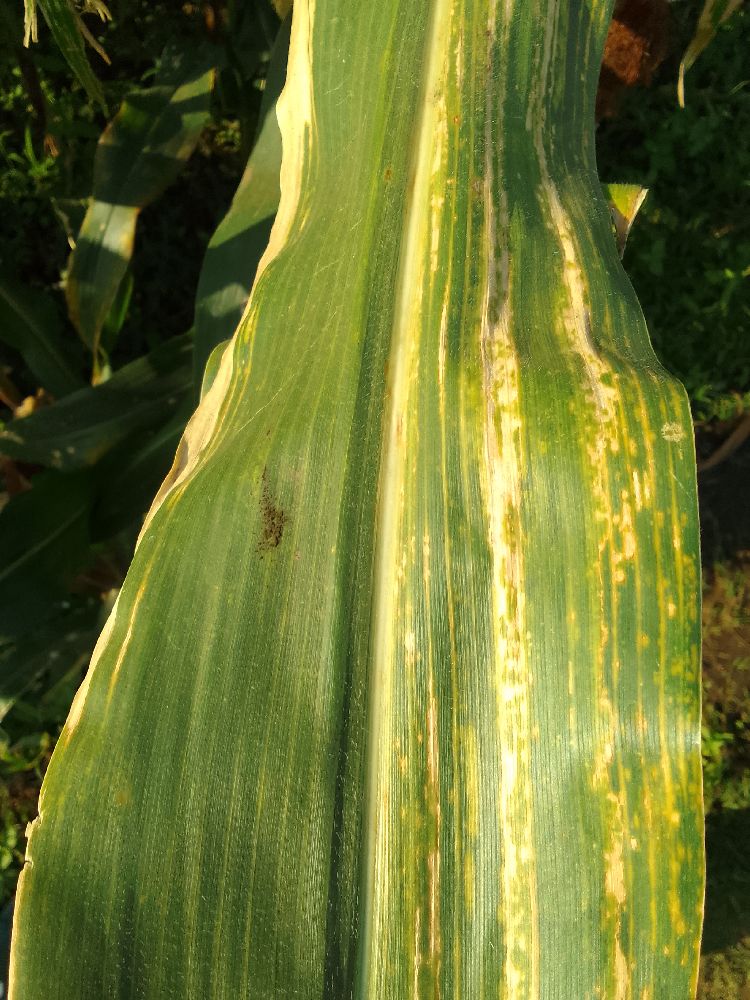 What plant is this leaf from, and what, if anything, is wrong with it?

maize, maize lethal necrosis
